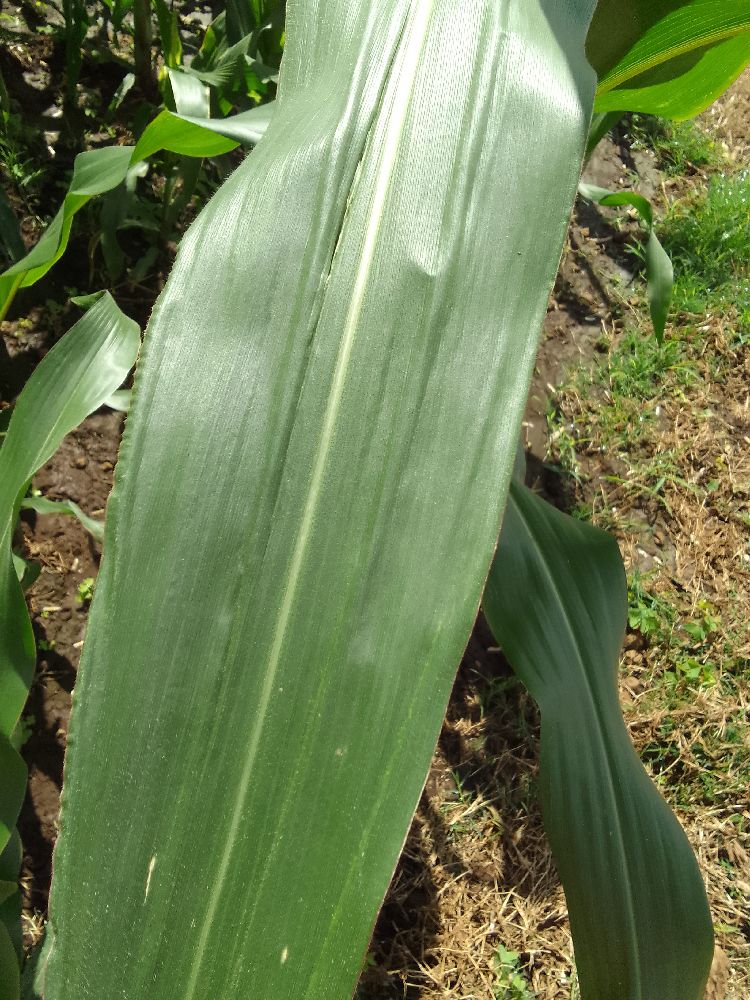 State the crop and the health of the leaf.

maize, healthy
